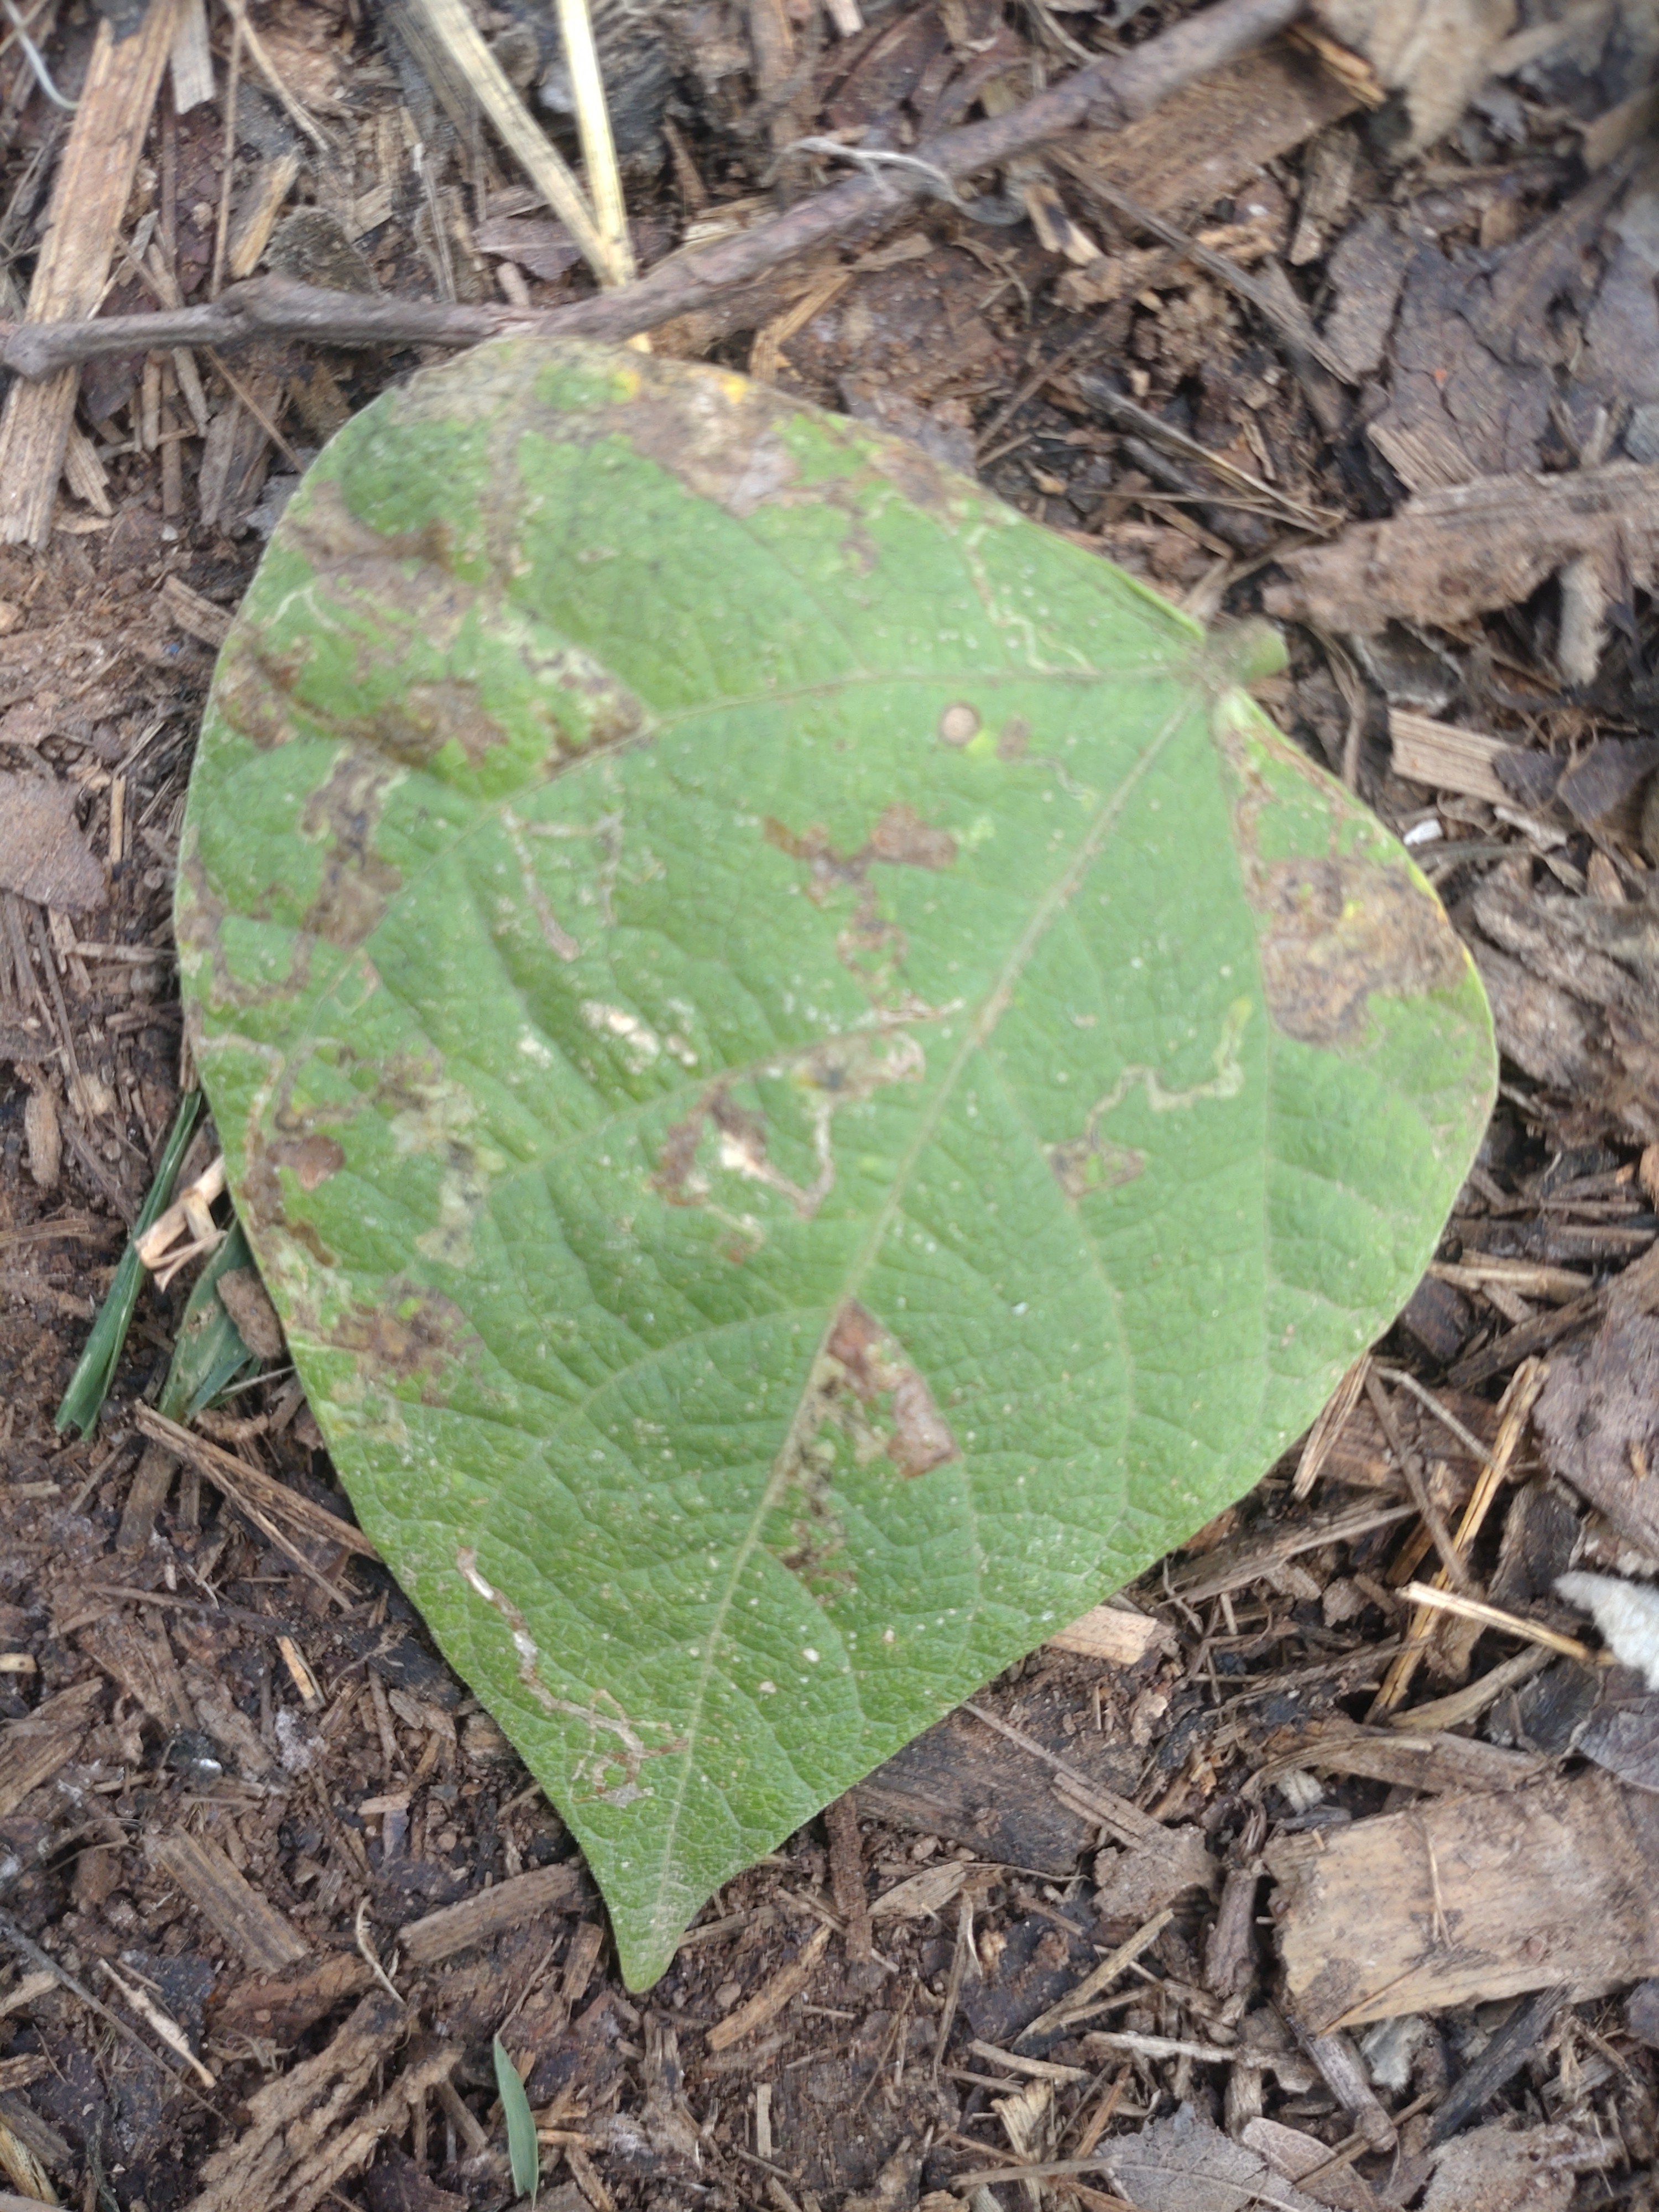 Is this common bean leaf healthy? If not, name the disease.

anthracnose
